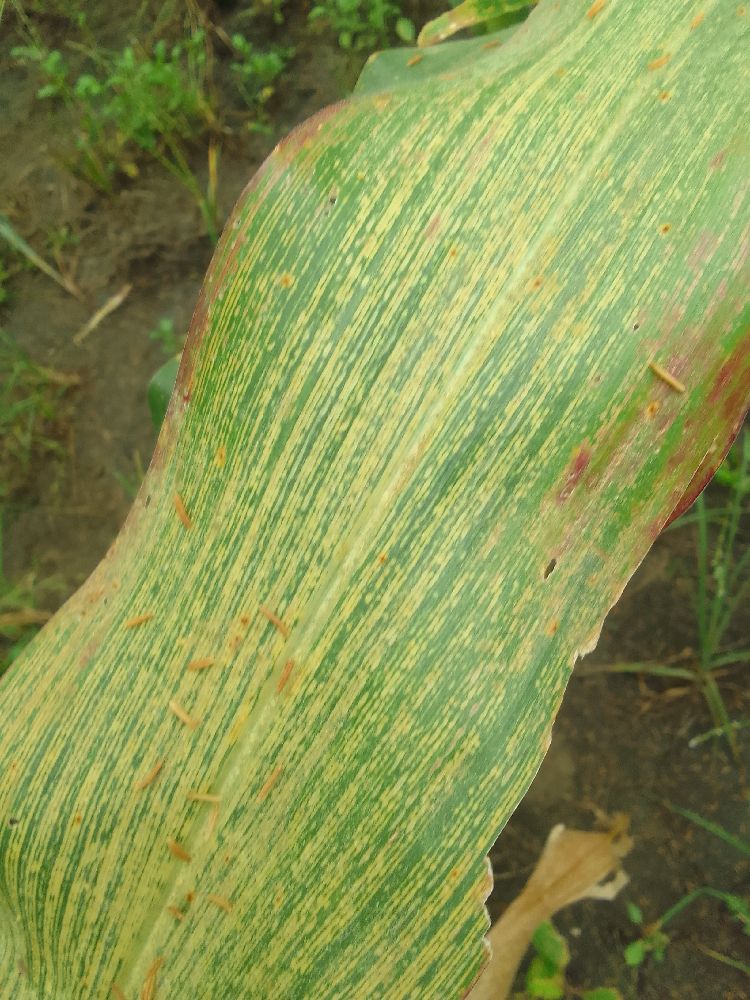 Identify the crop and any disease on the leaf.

maize, maize streak virus
